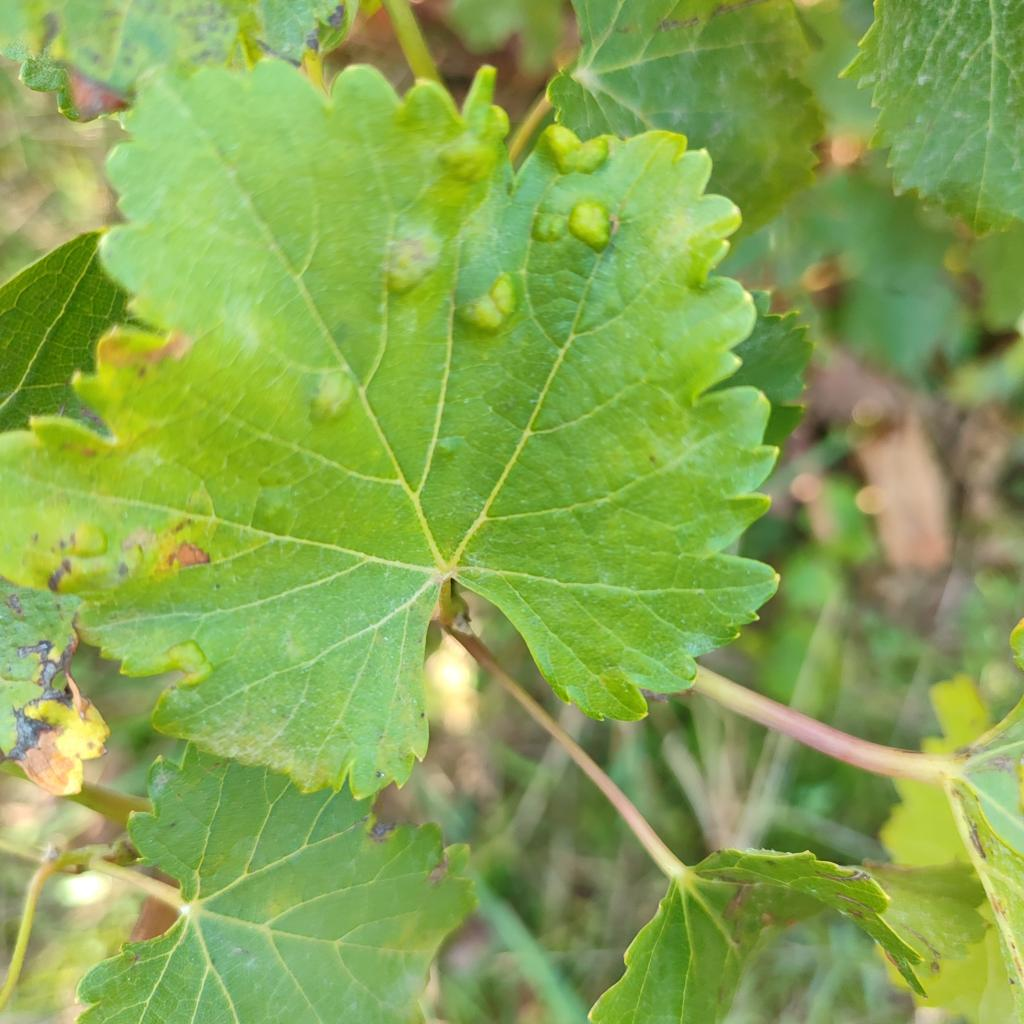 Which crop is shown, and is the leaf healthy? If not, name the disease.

grapevine, erineum mite
